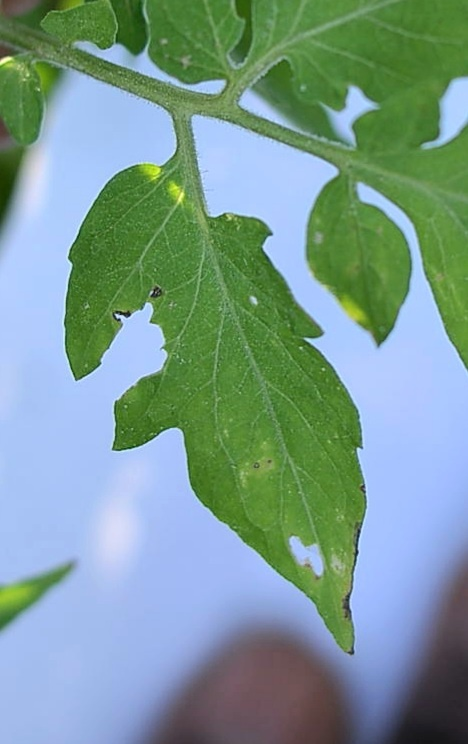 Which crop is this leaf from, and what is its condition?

tomato, infected
